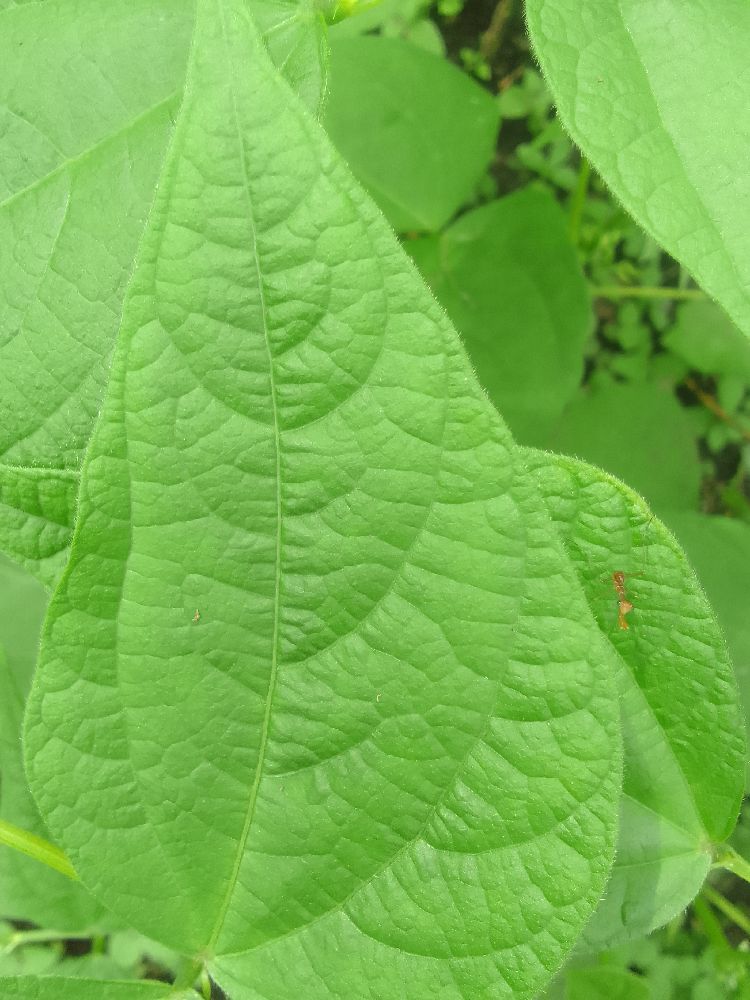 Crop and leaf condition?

common bean, healthy
